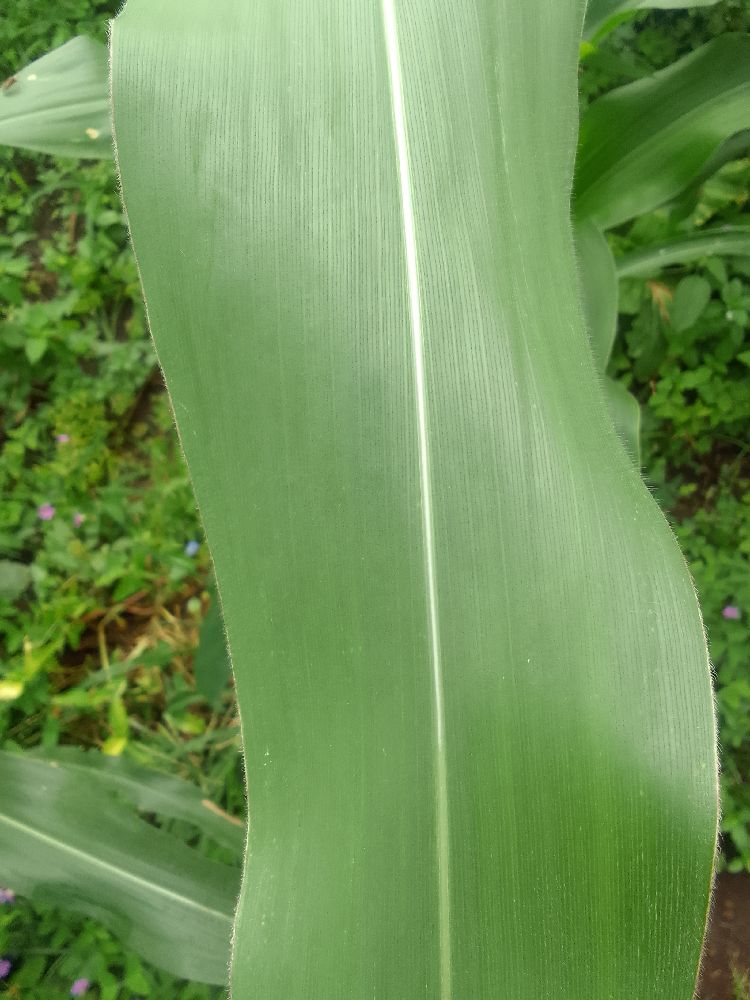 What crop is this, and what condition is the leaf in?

maize, healthy
